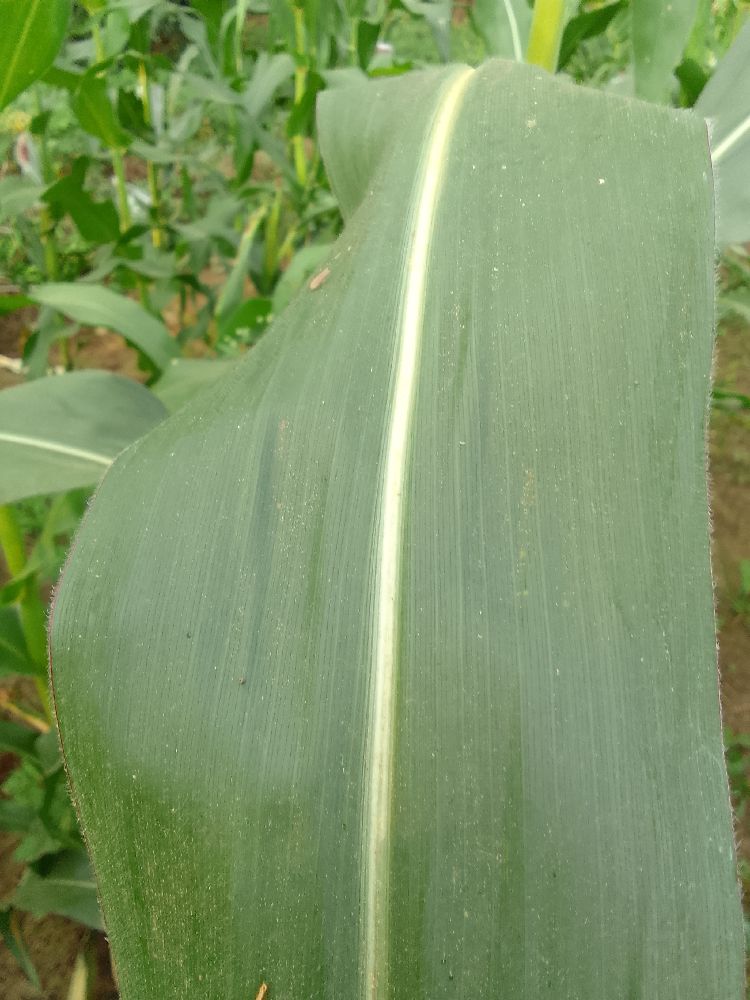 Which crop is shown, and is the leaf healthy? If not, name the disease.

maize, healthy
